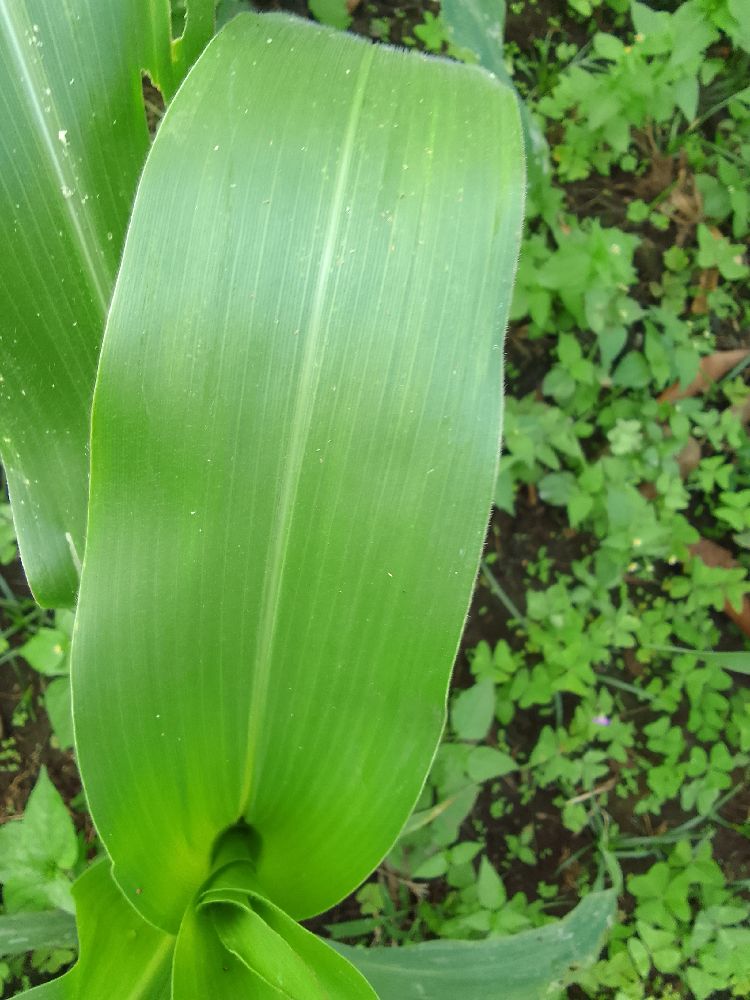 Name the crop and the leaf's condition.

maize, healthy
